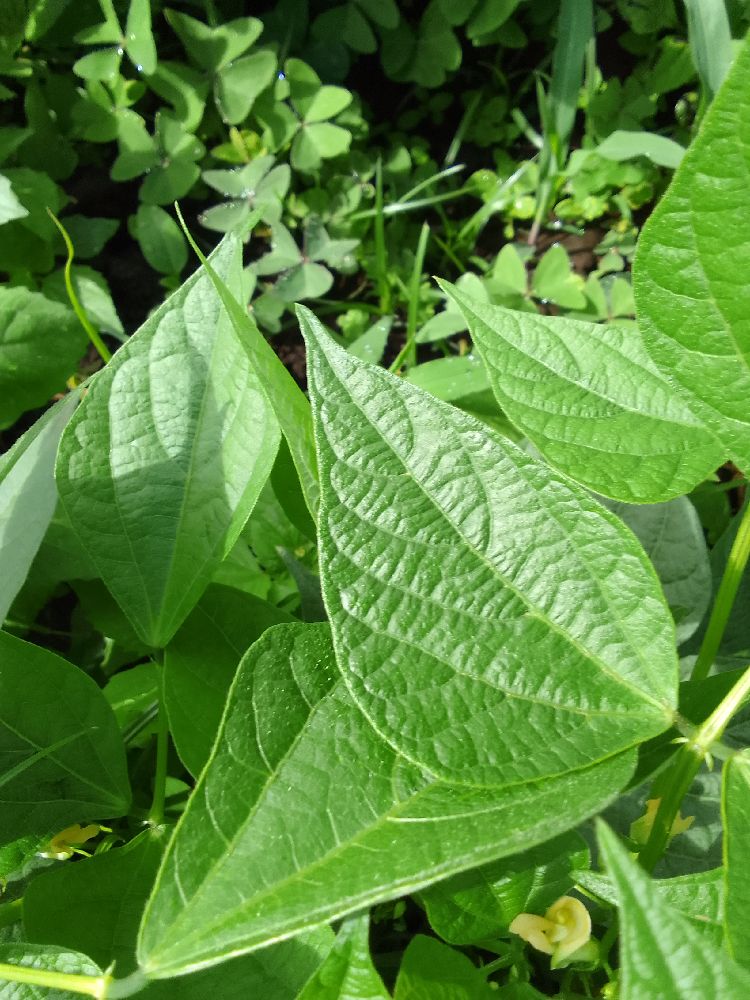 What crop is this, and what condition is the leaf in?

common bean, healthy
